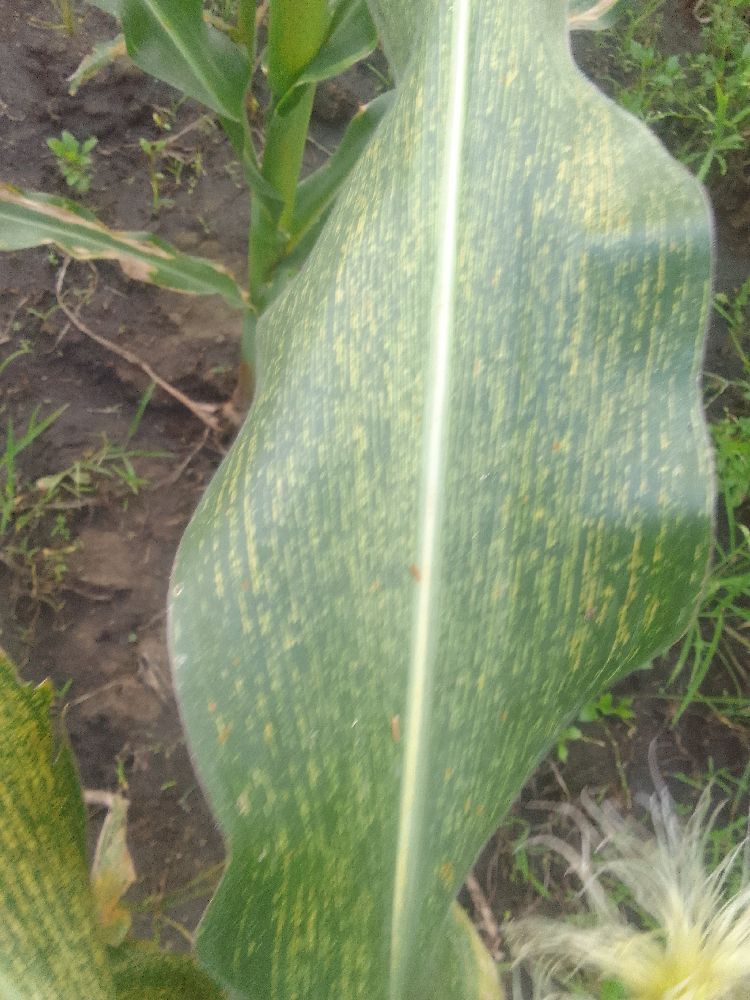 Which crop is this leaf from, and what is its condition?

maize, maize streak virus
